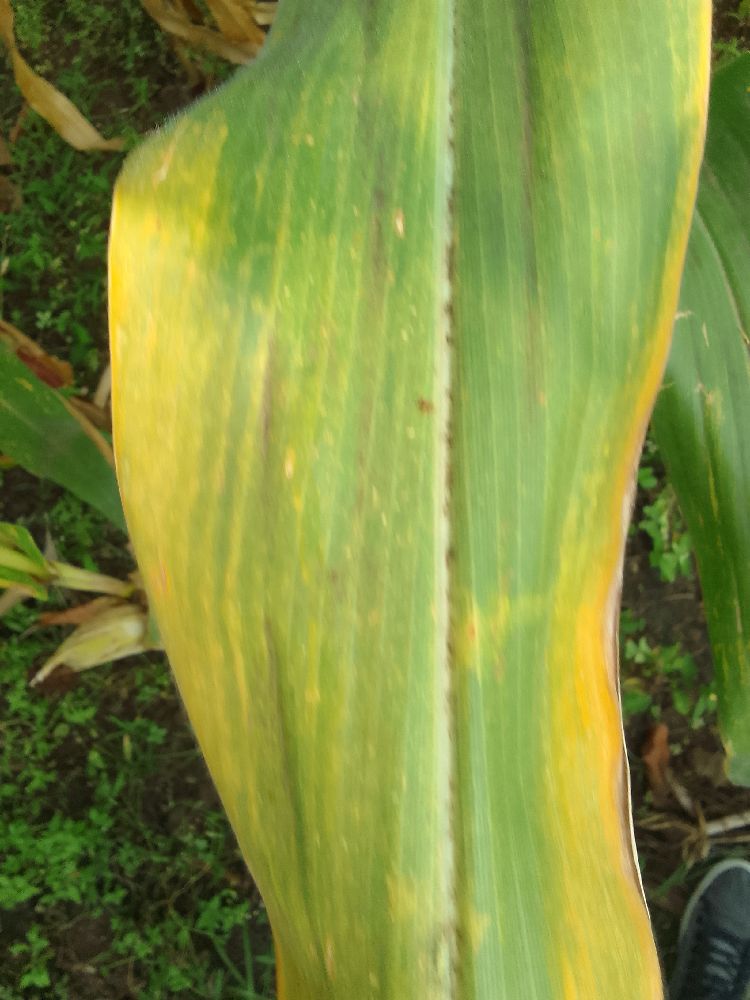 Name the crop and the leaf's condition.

maize, maize lethal necrosis
